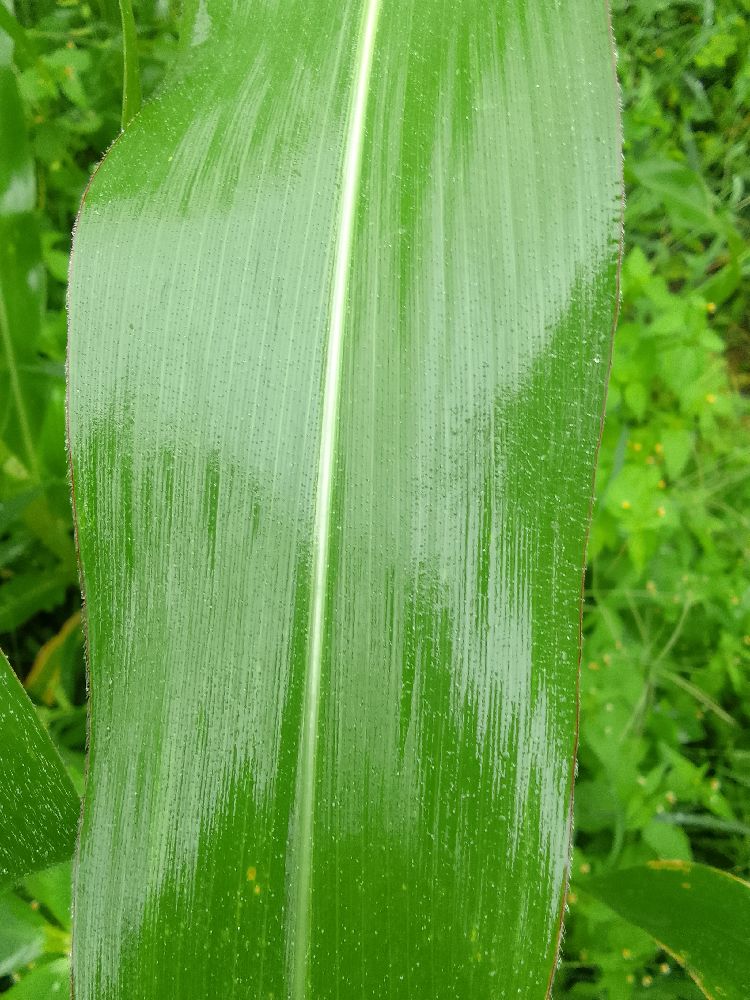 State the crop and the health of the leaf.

maize, healthy
